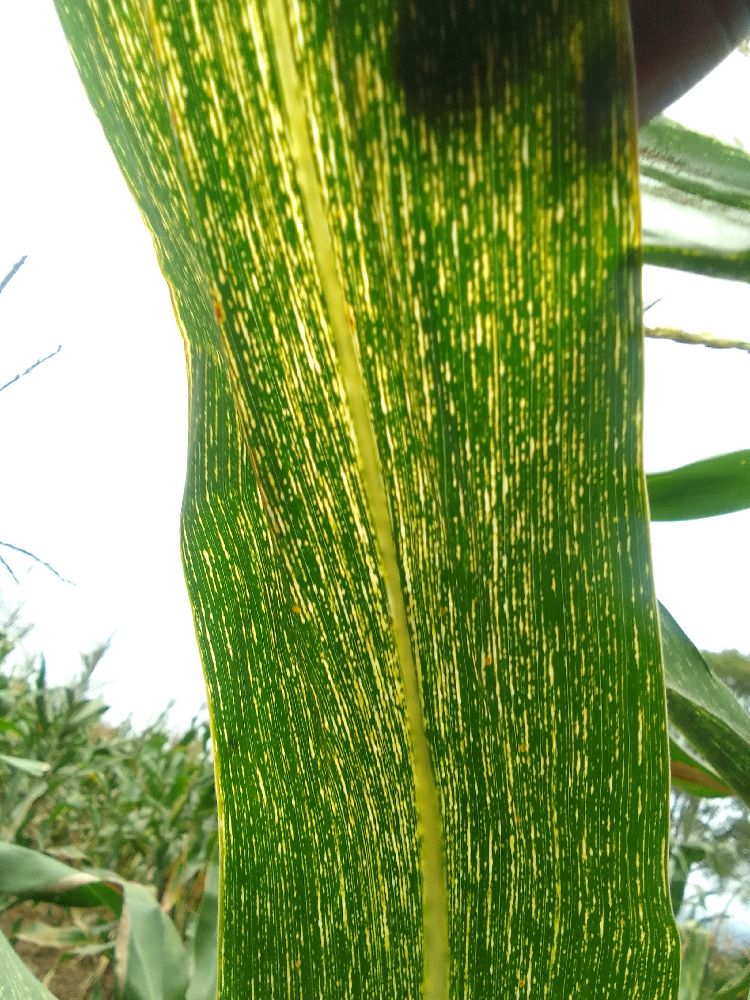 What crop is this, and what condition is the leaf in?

maize, maize streak virus
